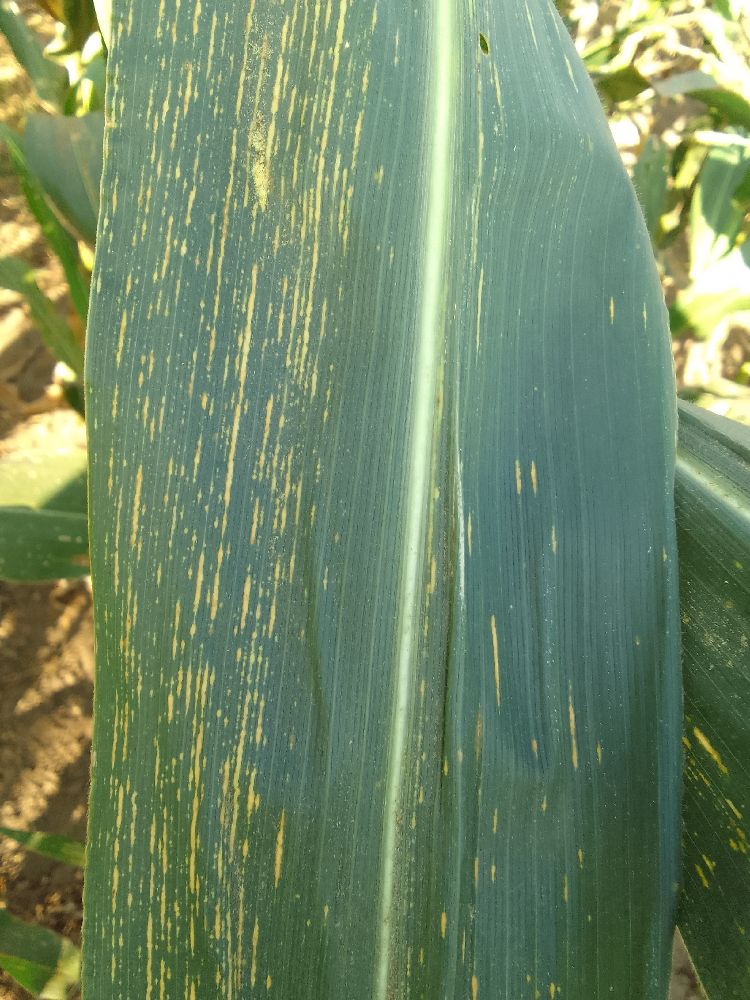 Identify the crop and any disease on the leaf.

maize, maize streak virus
